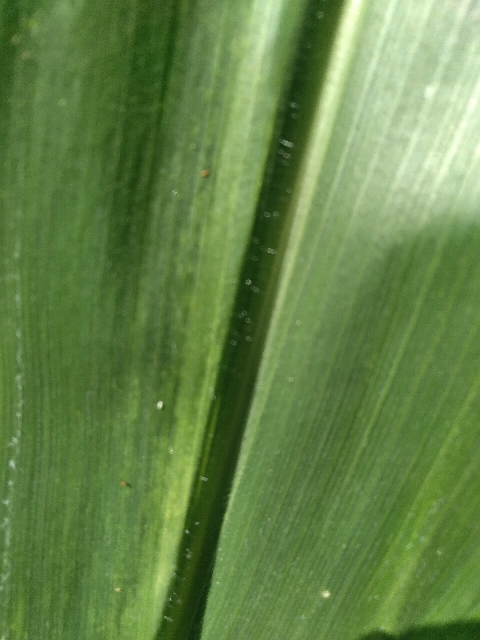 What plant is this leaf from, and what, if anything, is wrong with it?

maize, maize lethal necrosis
